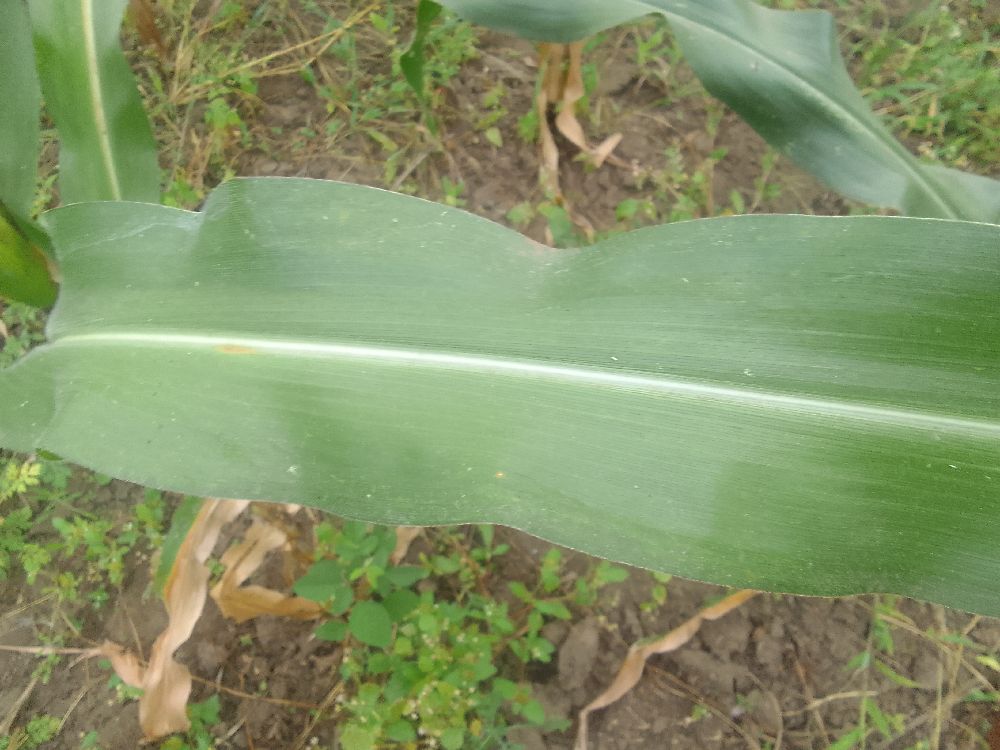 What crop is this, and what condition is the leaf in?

maize, healthy
